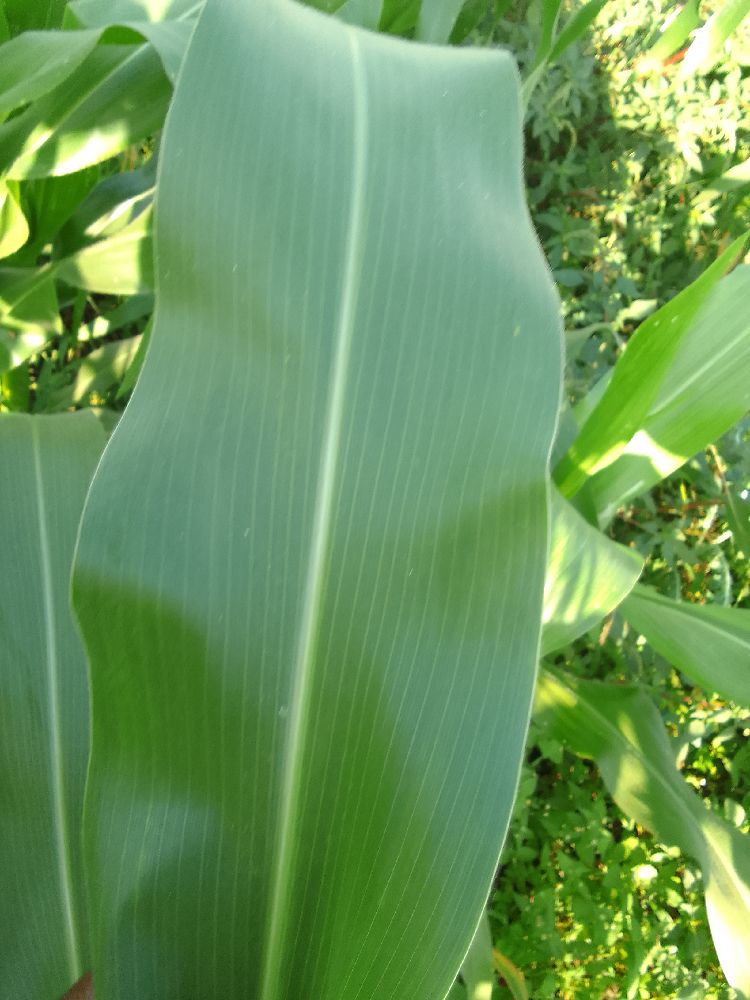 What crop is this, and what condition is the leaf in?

maize, healthy
